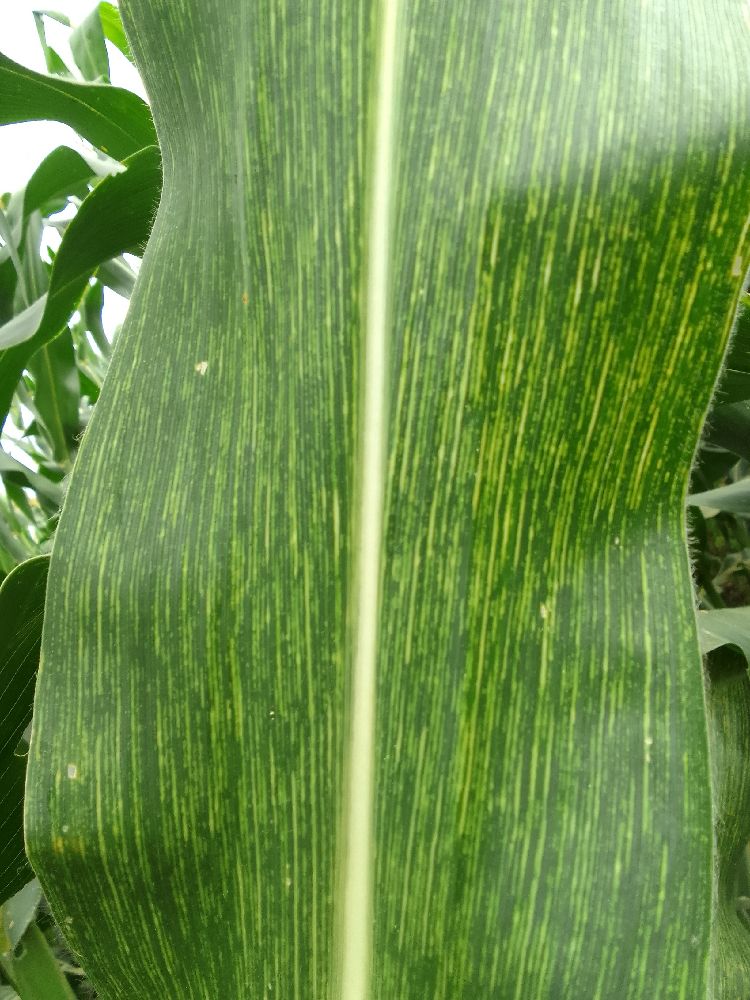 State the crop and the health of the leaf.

maize, maize streak virus
